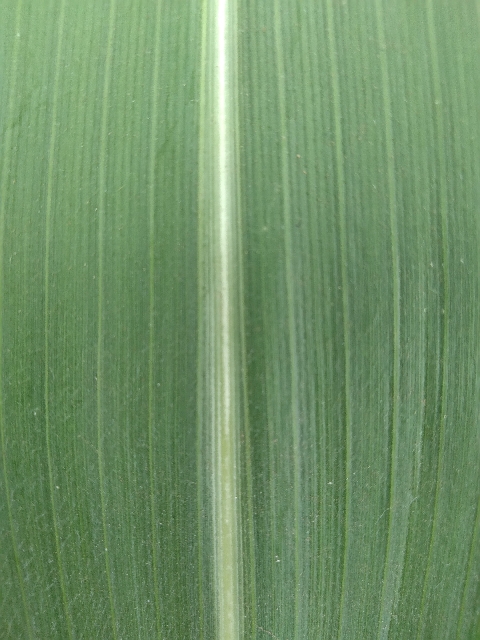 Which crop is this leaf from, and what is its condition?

maize, healthy
